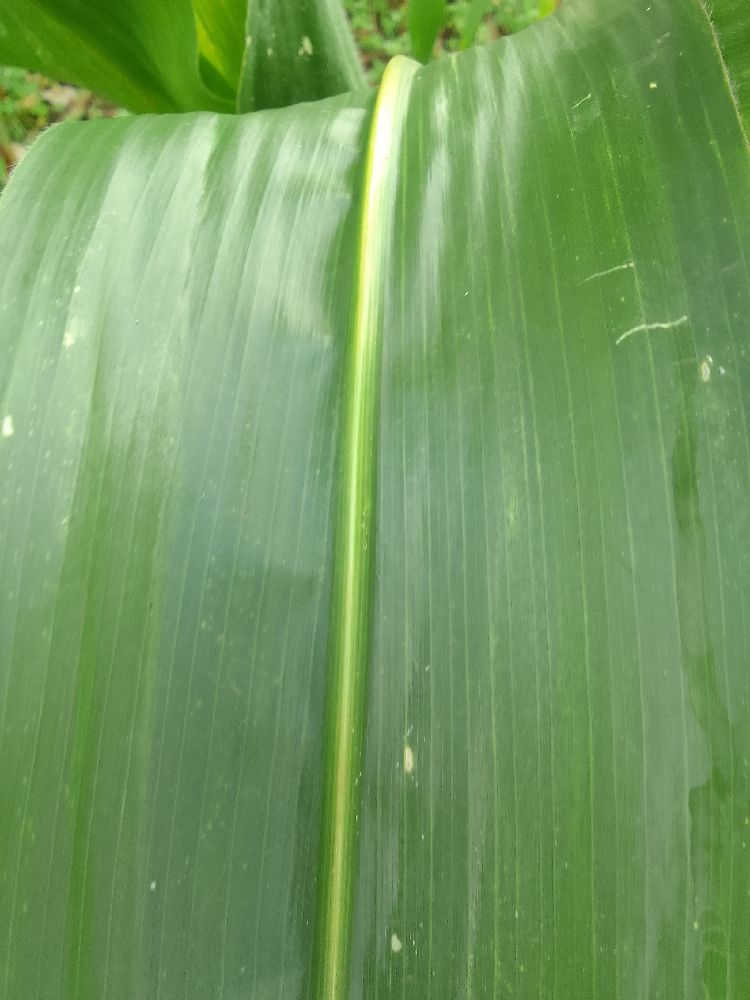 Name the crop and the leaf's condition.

maize, healthy
